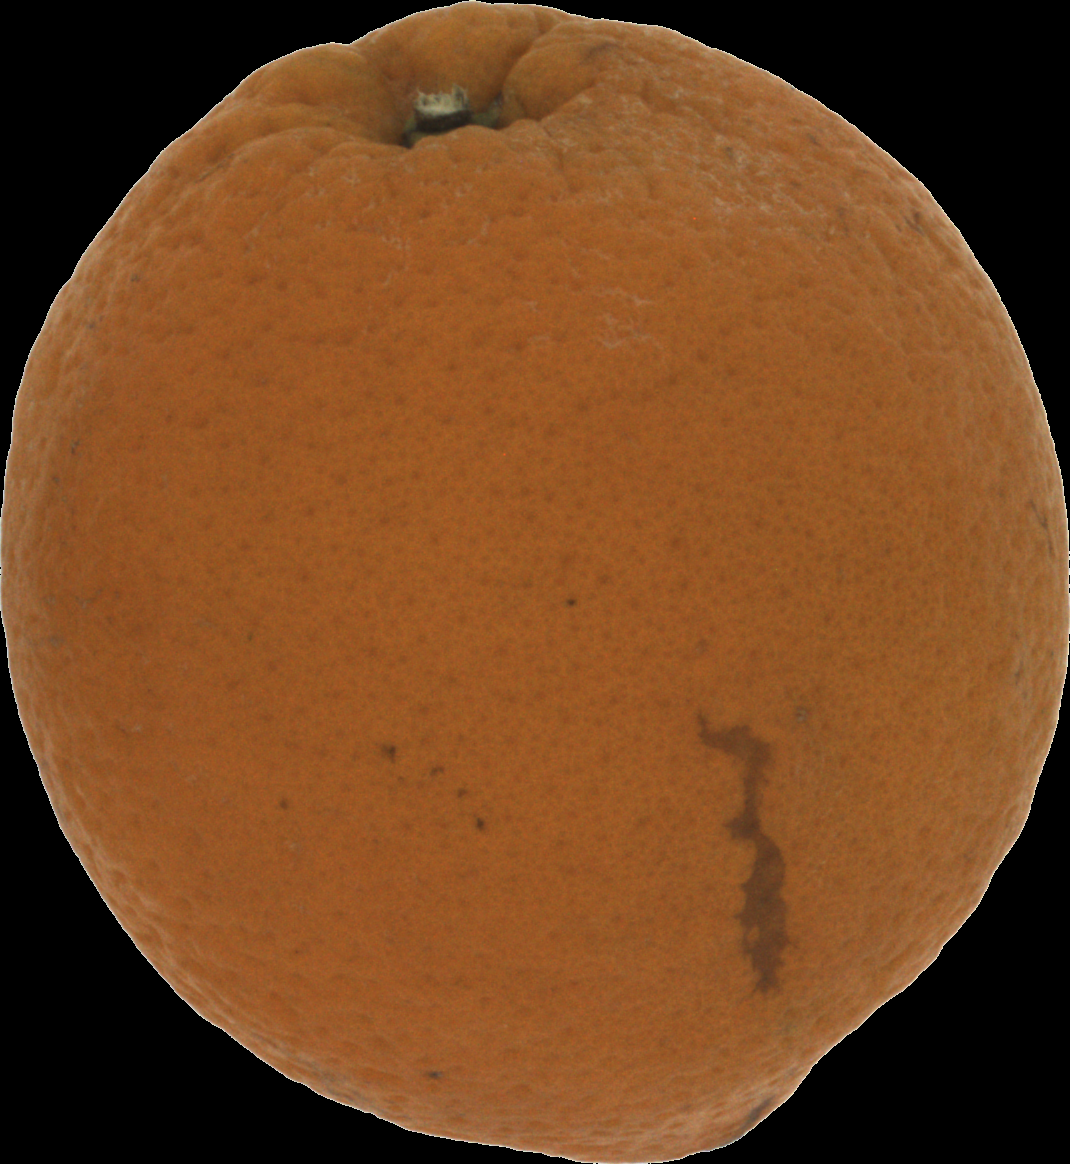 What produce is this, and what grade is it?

orange, bad
